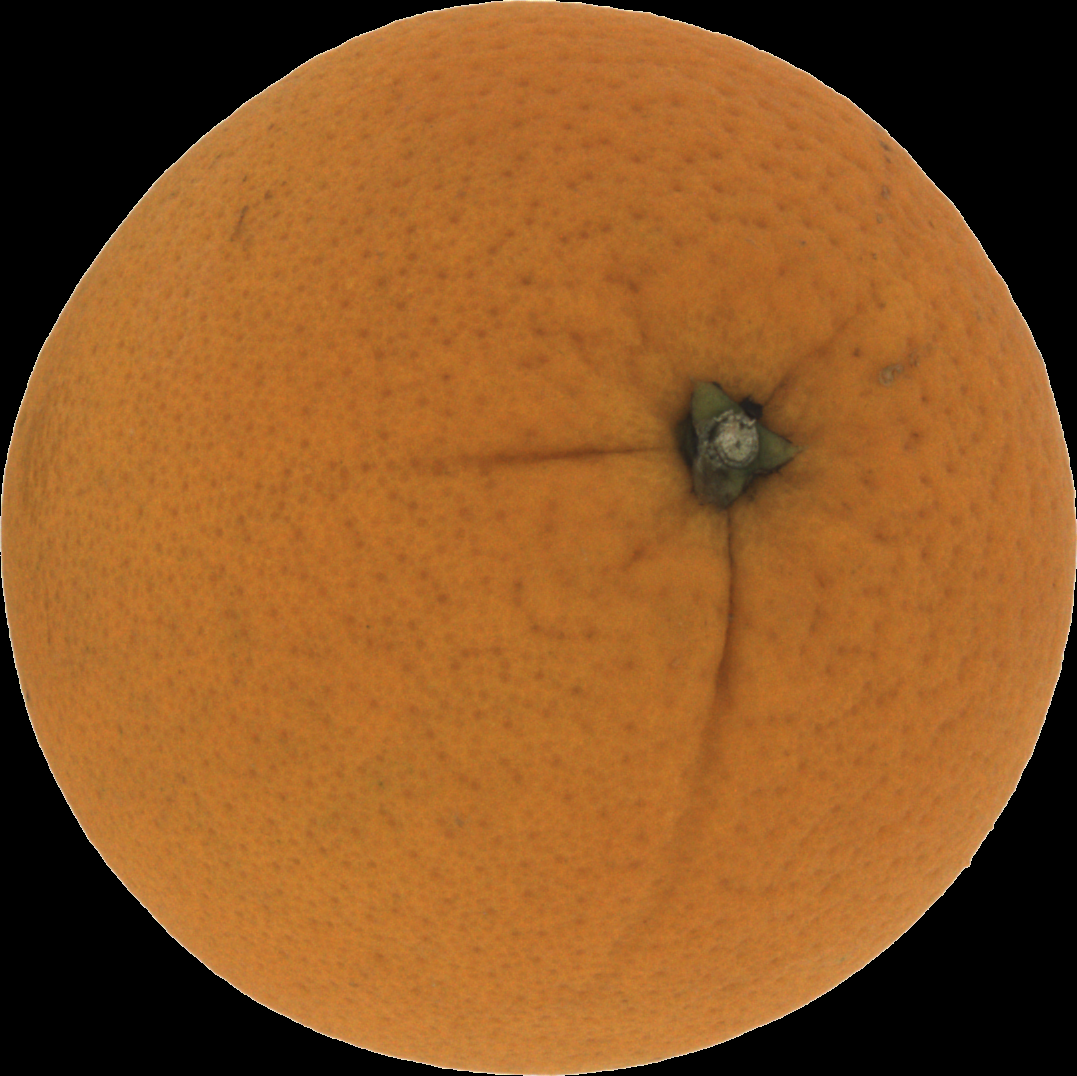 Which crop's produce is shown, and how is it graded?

orange, good
